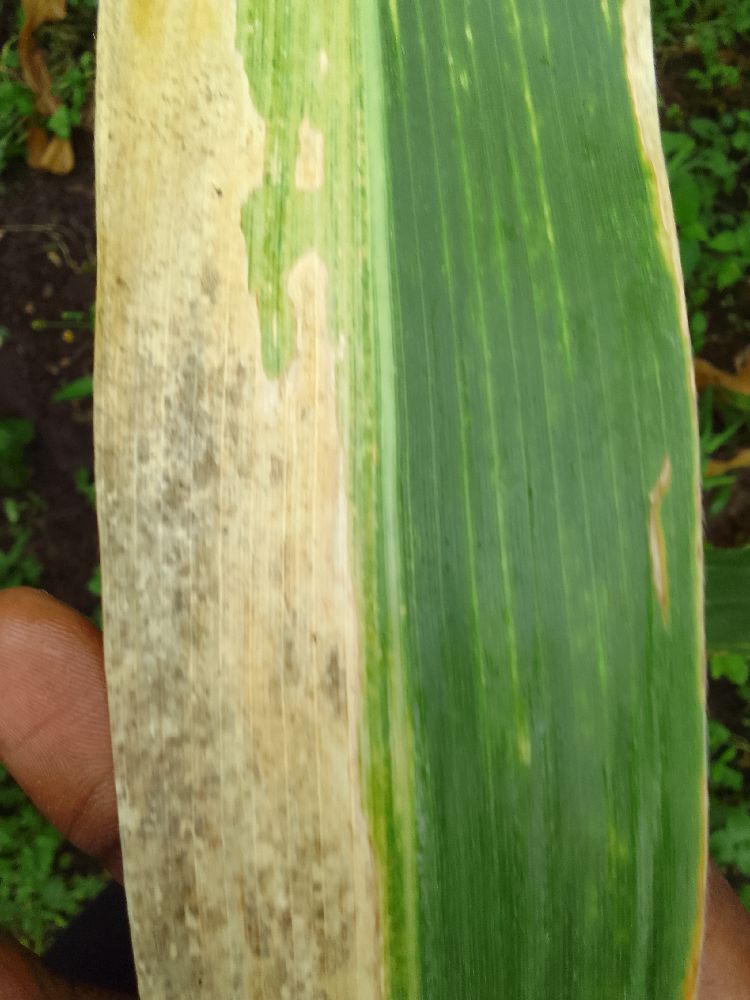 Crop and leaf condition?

maize, maize lethal necrosis
